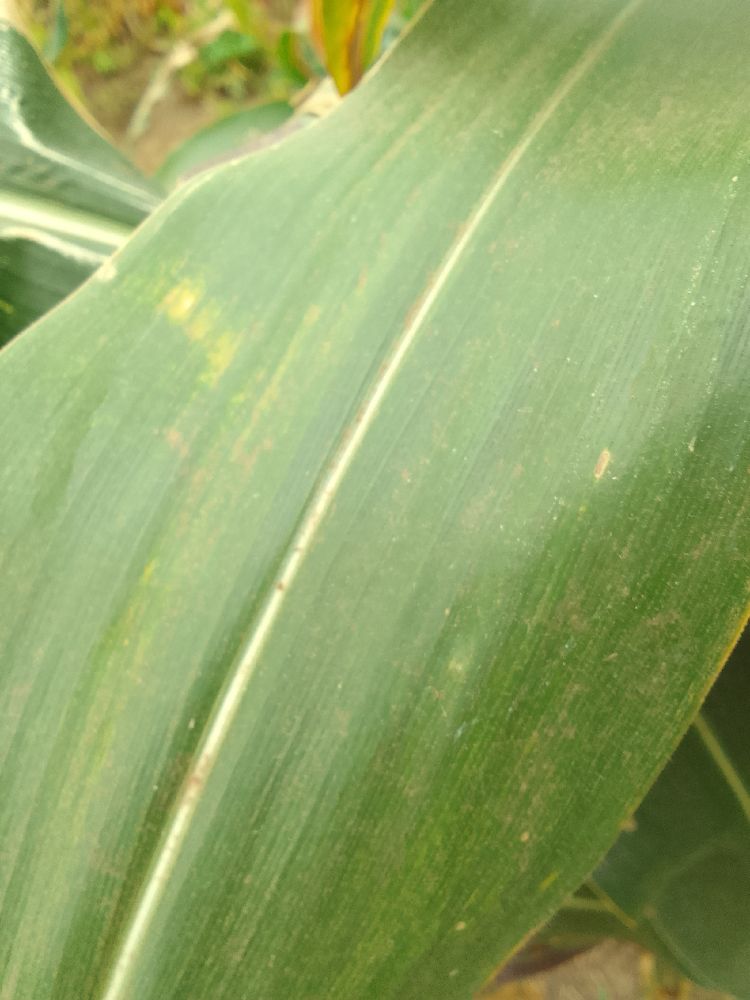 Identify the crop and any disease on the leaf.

maize, healthy
